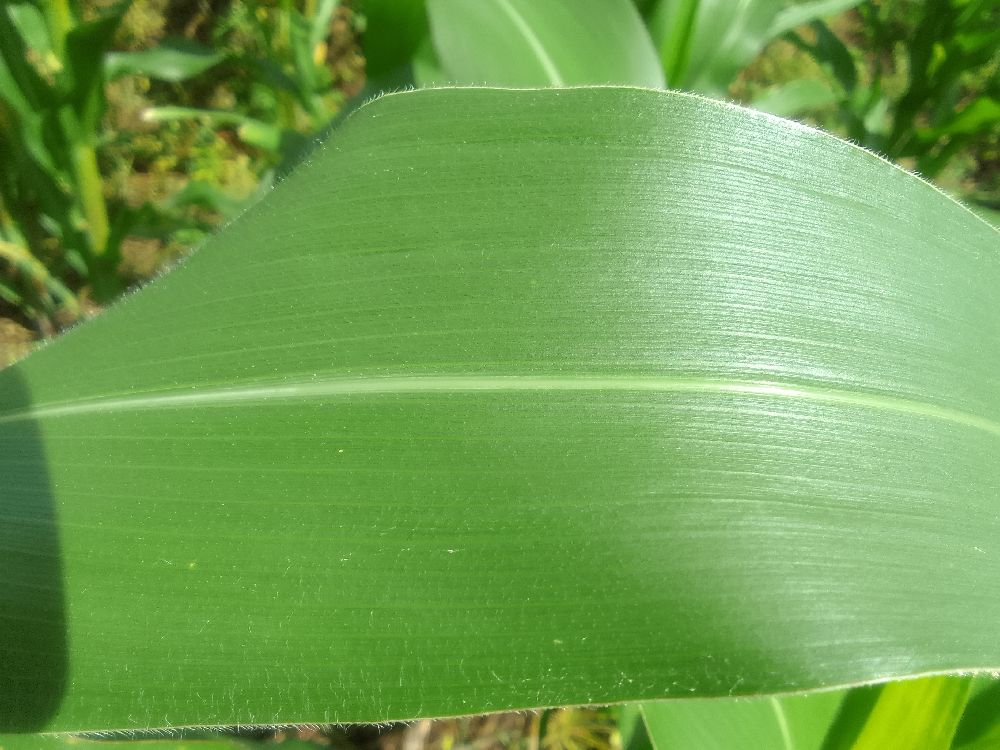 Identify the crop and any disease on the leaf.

maize, healthy
